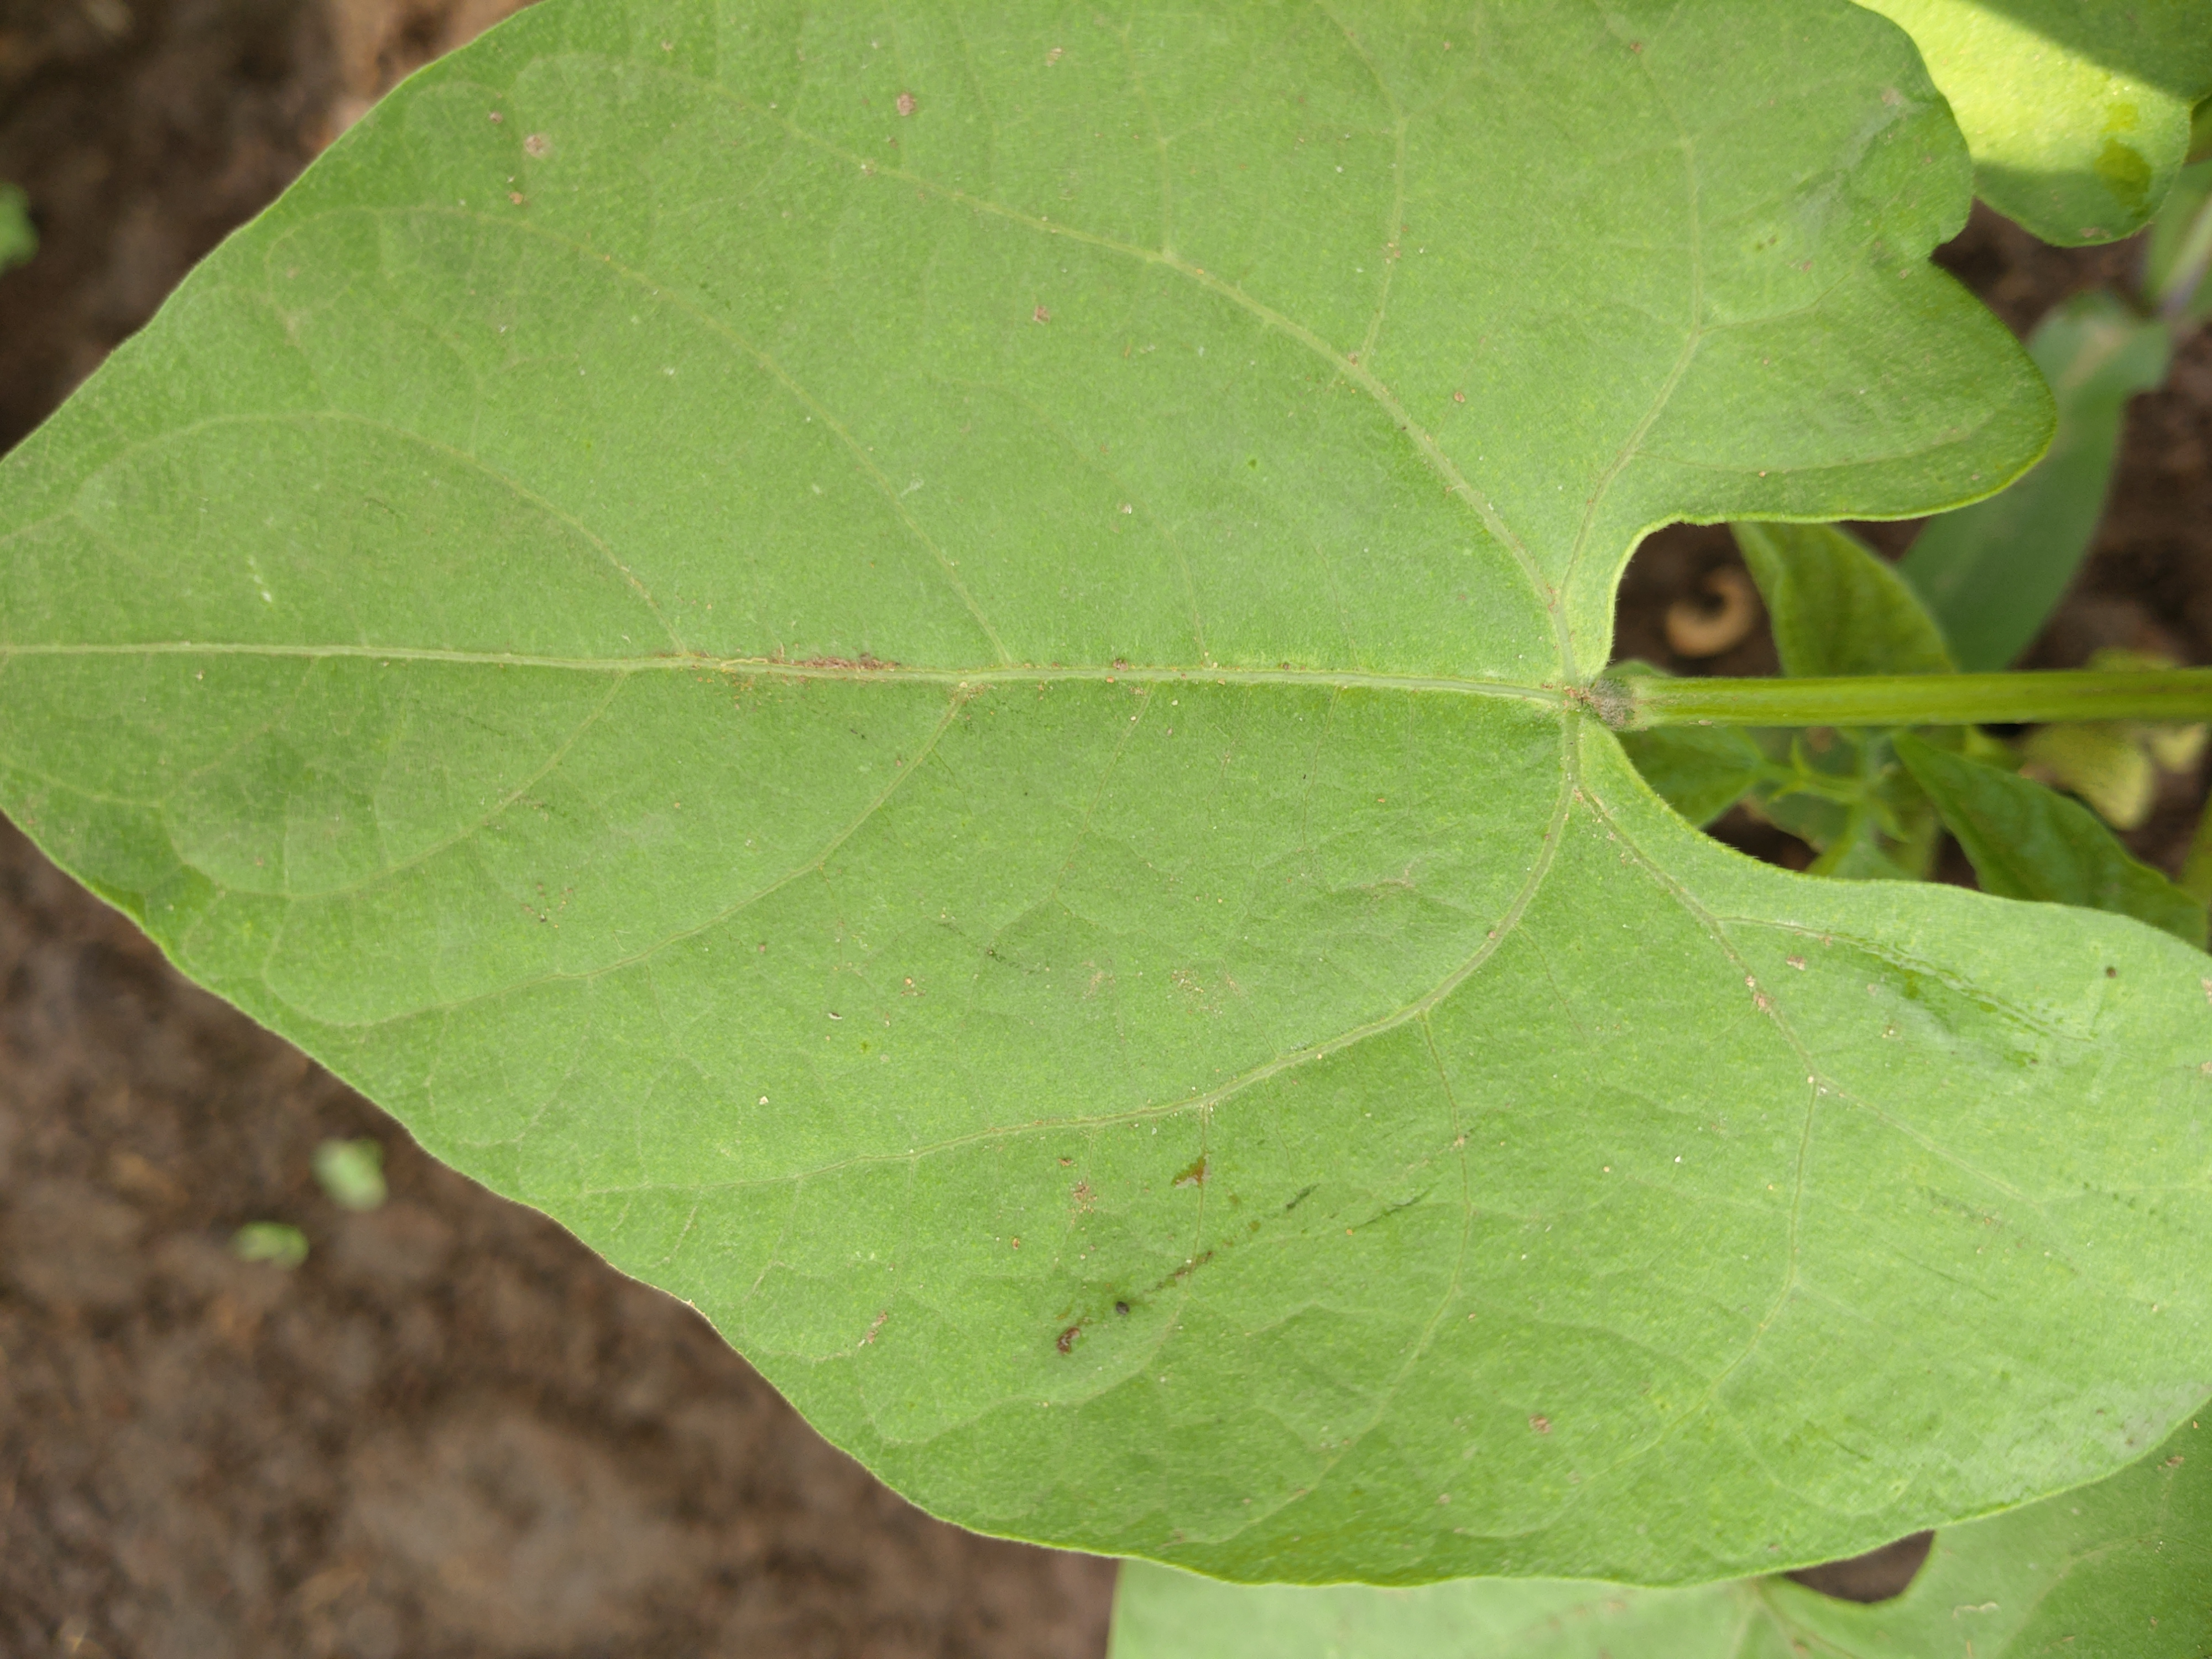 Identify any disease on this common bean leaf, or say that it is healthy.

healthy
